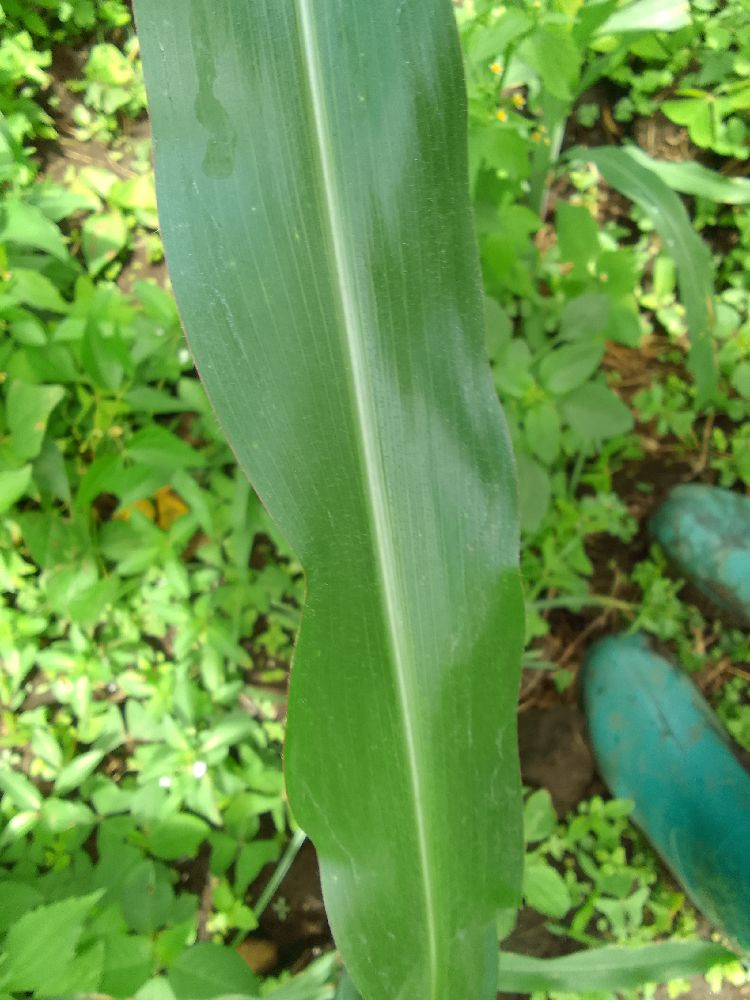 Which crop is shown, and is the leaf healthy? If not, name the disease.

maize, healthy
